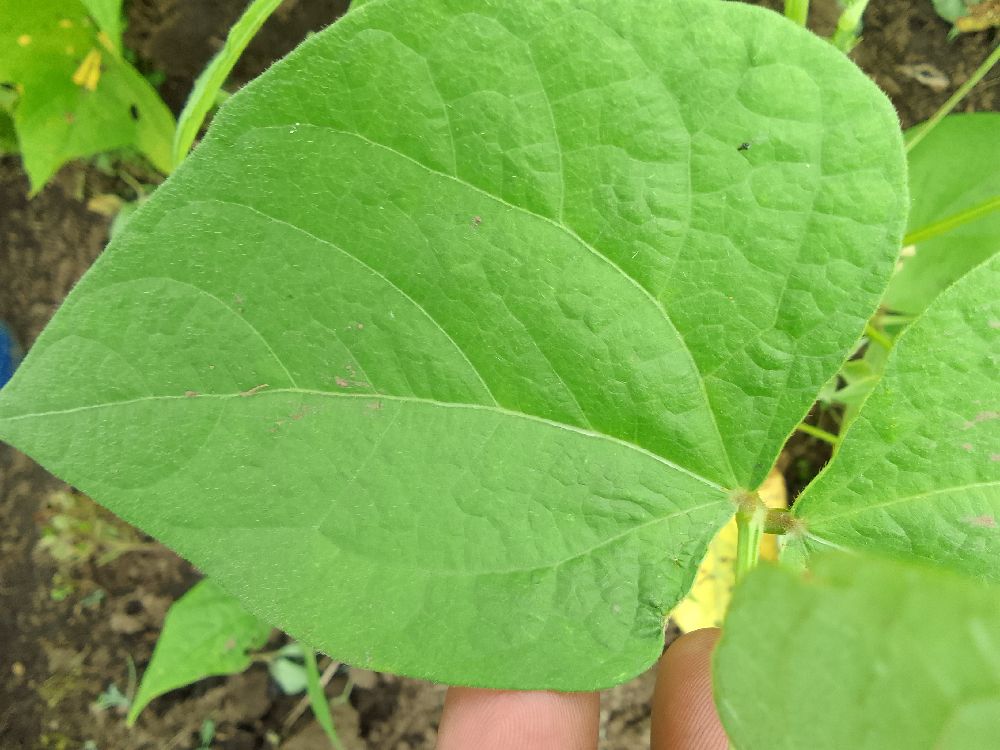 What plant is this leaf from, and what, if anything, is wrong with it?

common bean, healthy
